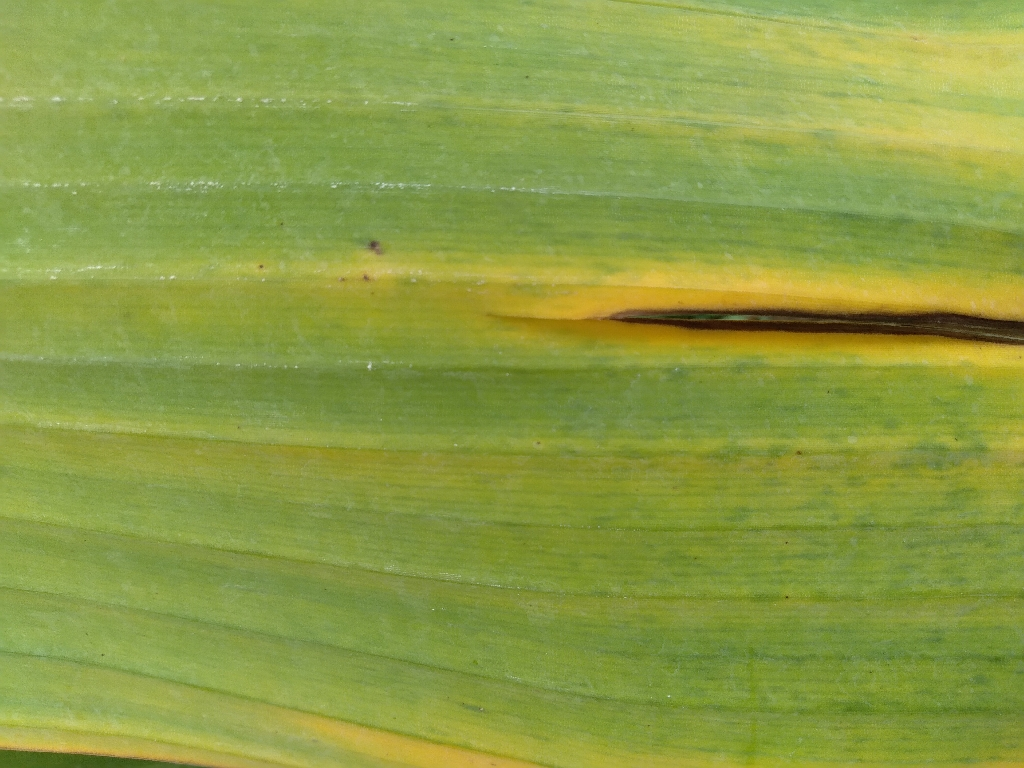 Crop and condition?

banana, fusarium wilt race 1
